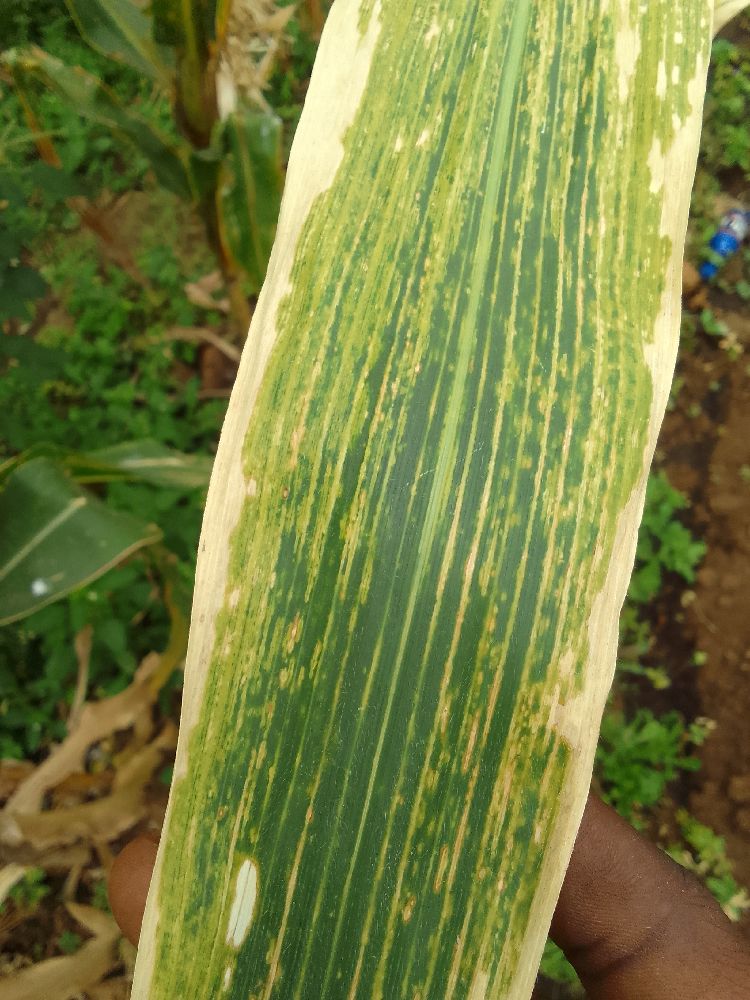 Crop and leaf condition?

maize, maize lethal necrosis
